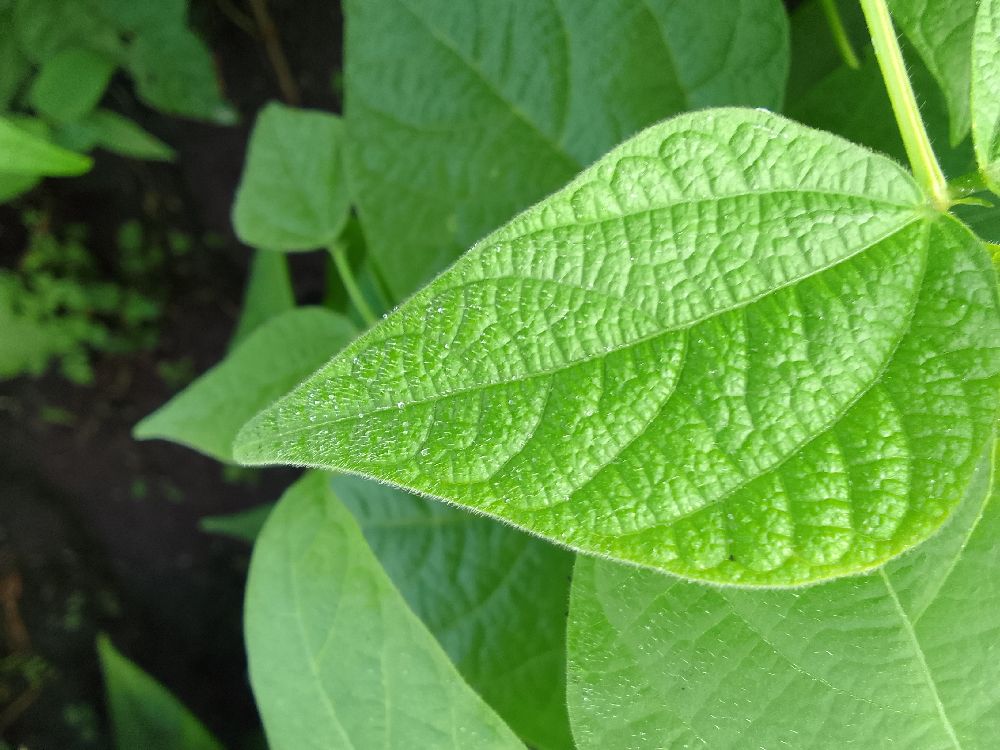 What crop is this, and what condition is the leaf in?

common bean, healthy
